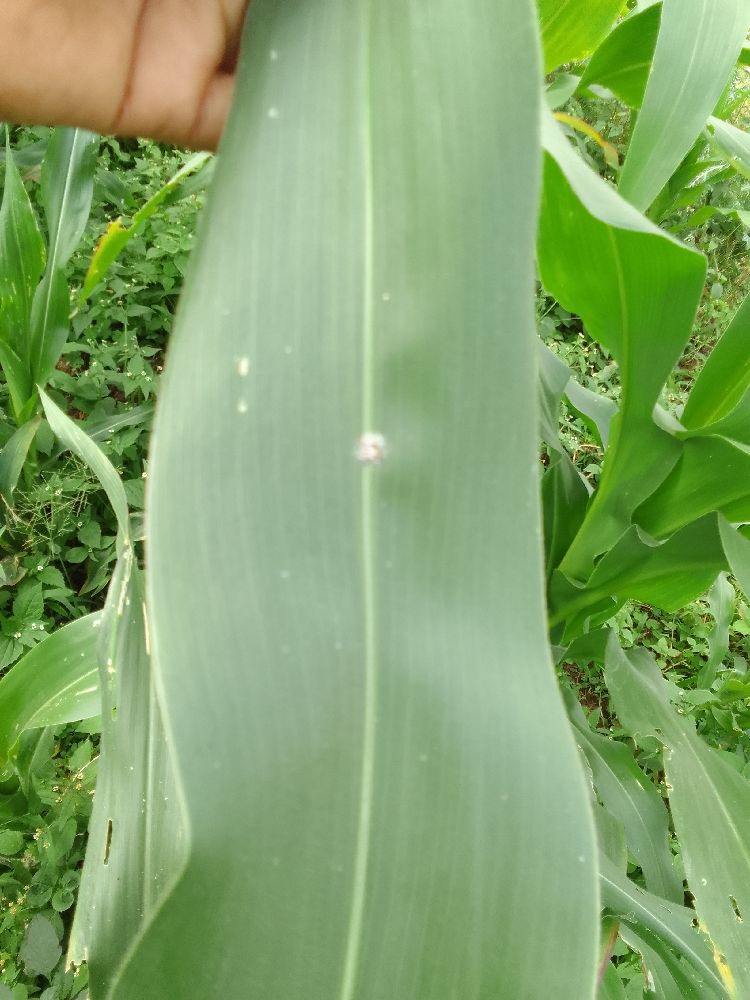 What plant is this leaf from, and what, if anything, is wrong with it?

maize, healthy
